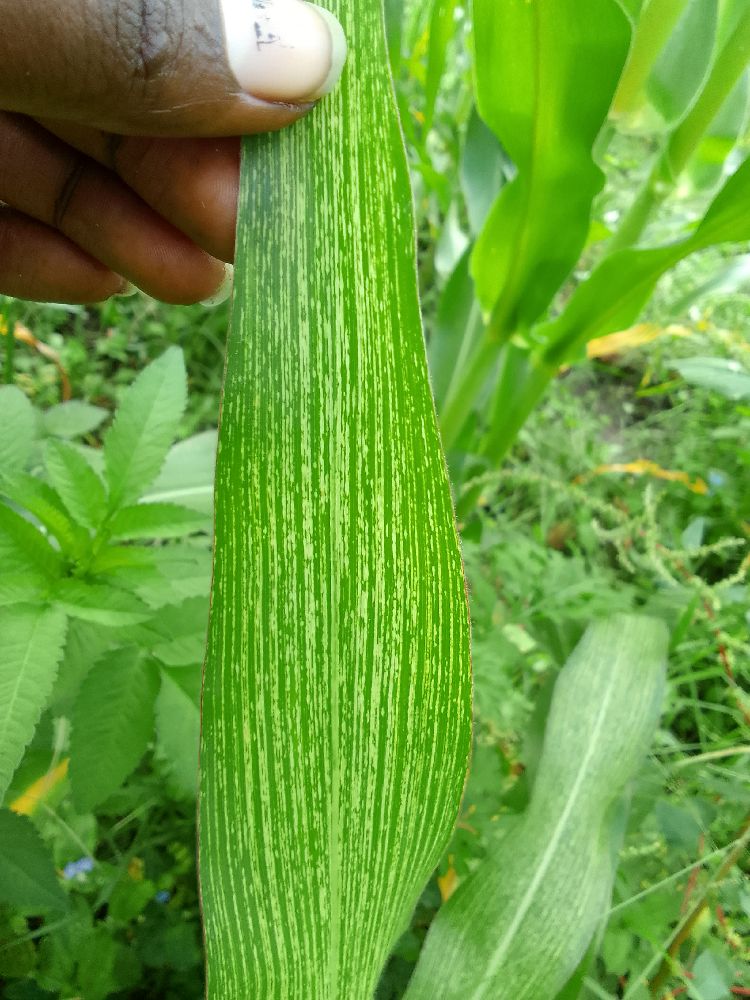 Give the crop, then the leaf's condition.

maize, maize streak virus
